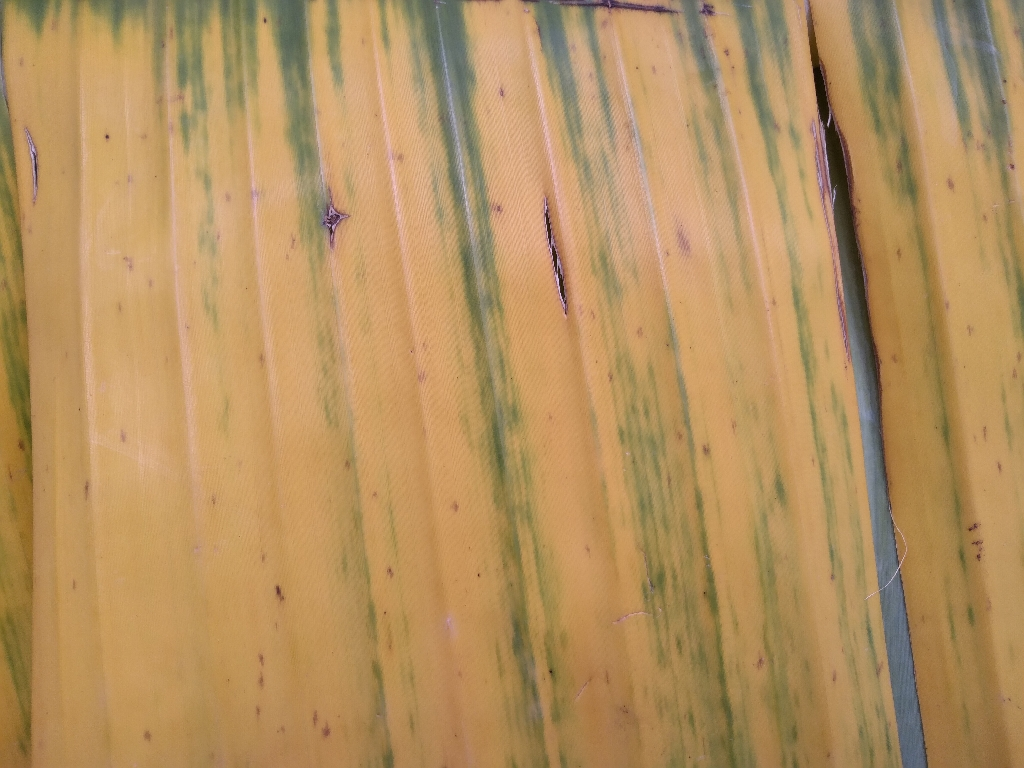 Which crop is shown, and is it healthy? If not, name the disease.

banana, fusarium wilt race 1
